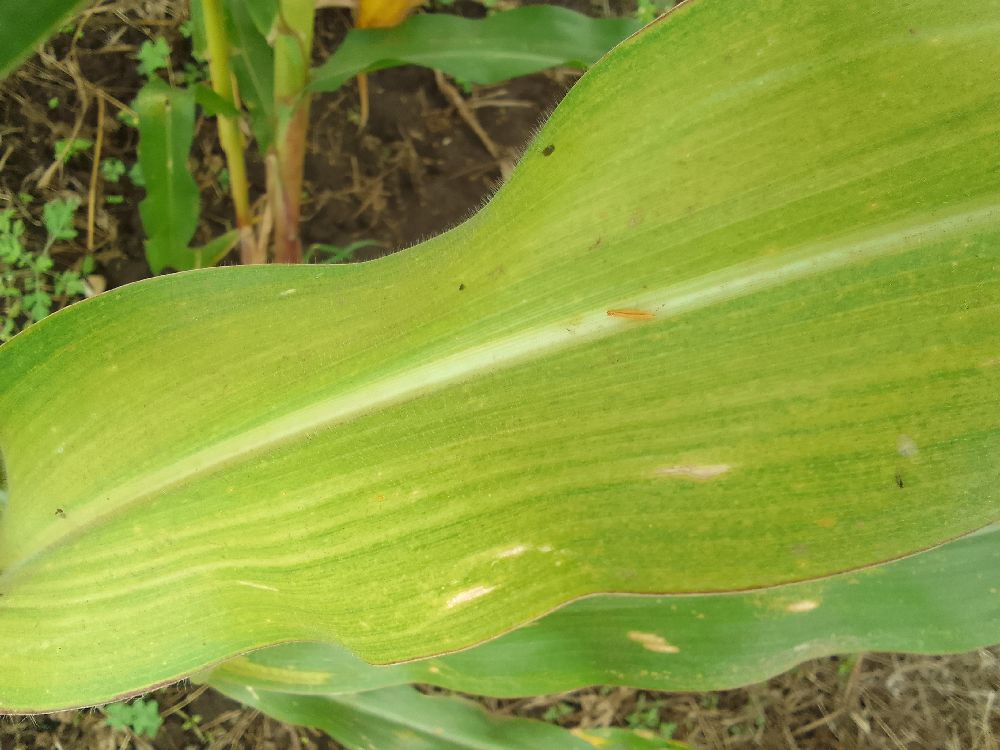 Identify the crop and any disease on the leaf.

maize, maize lethal necrosis
